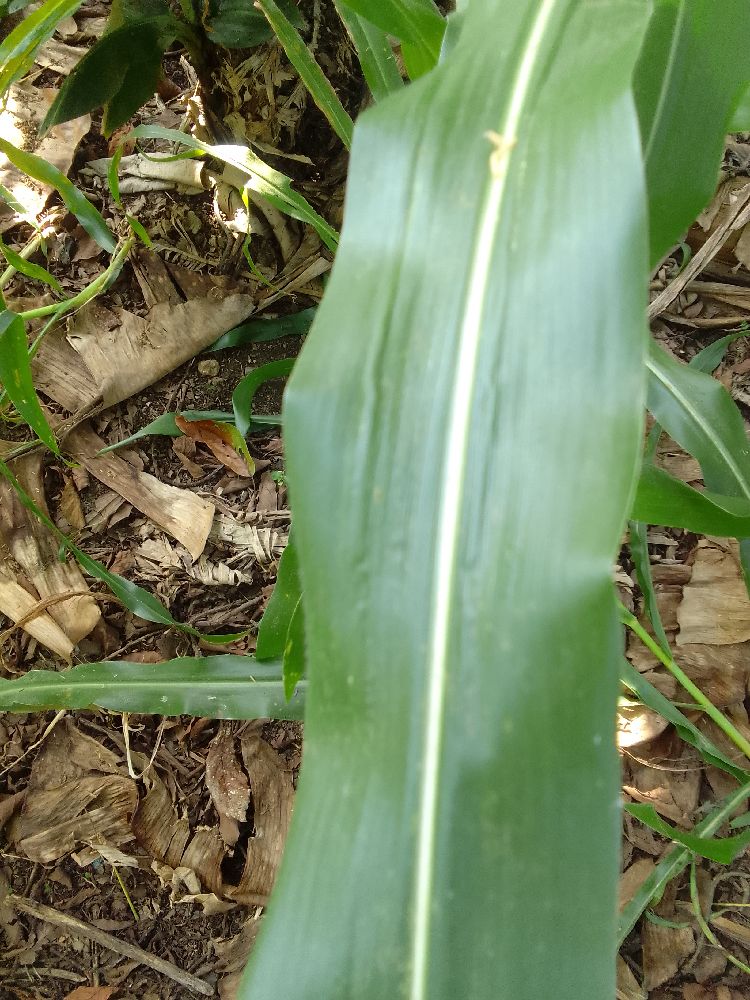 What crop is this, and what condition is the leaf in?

maize, healthy
